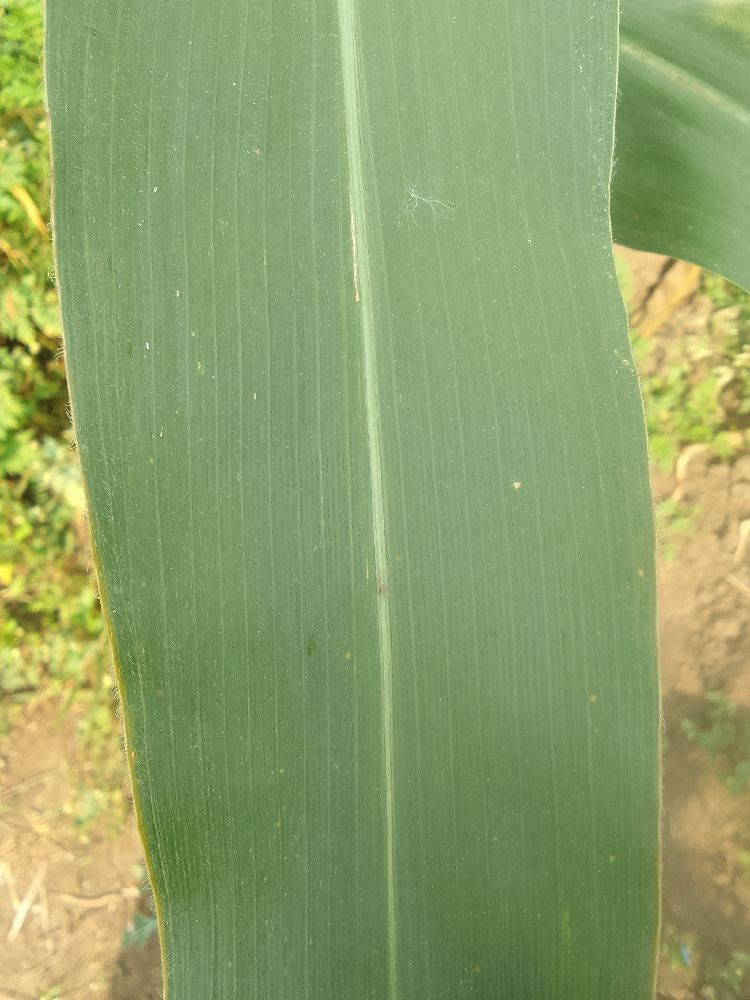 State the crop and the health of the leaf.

maize, healthy
